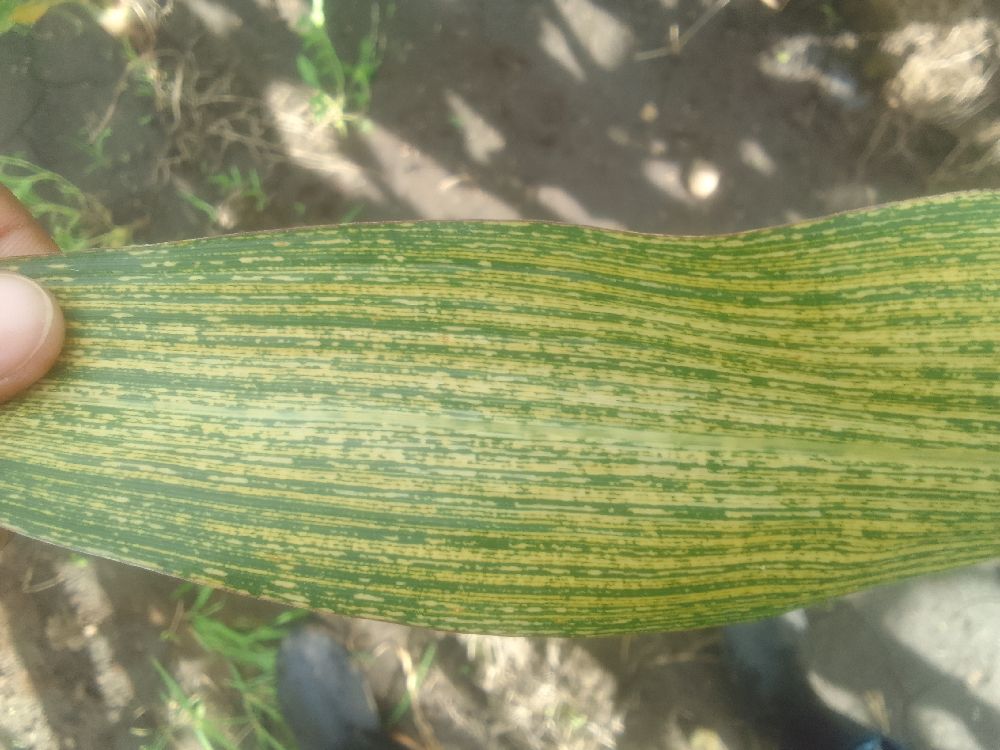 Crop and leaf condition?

maize, maize streak virus
